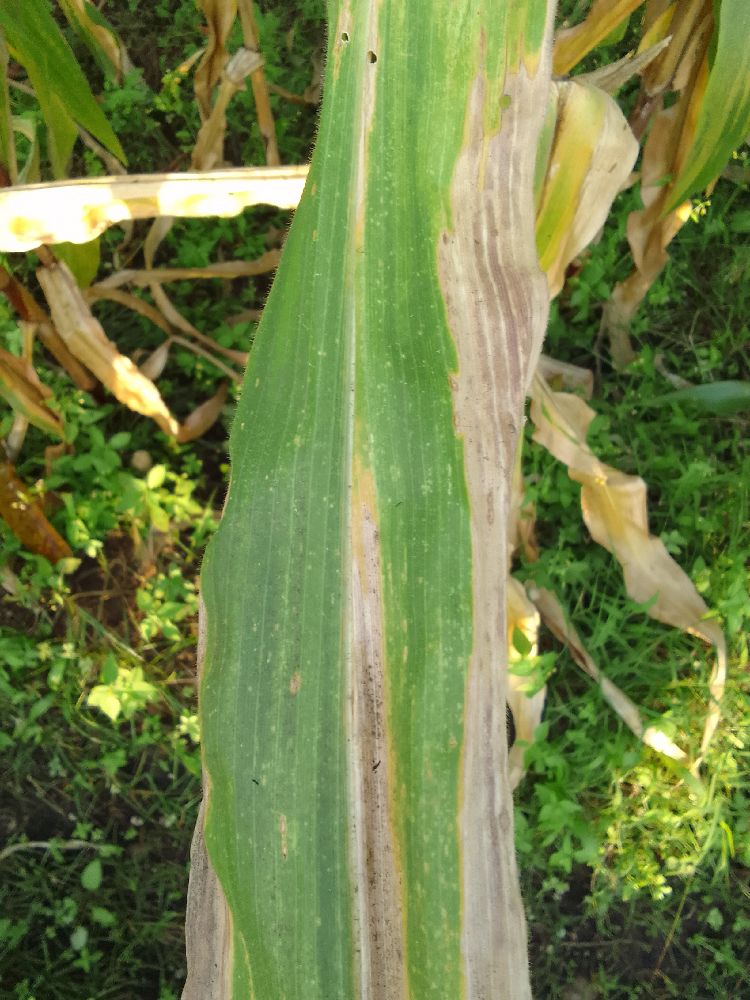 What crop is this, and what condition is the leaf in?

maize, maize lethal necrosis
